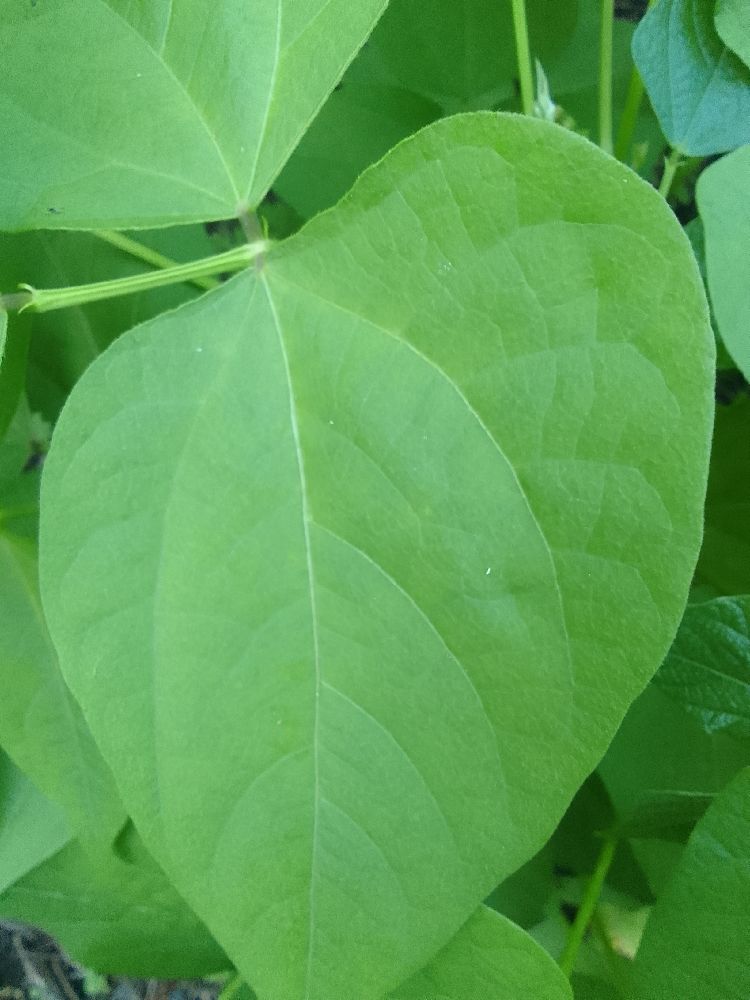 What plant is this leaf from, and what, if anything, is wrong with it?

common bean, healthy
